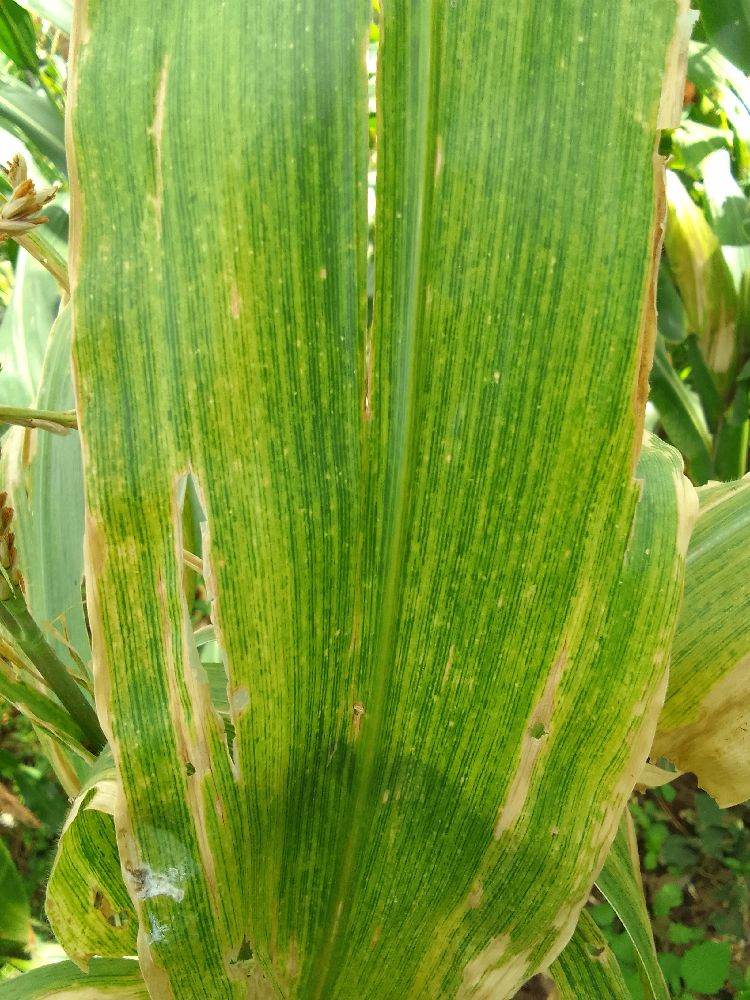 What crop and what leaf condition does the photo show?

maize, maize lethal necrosis
